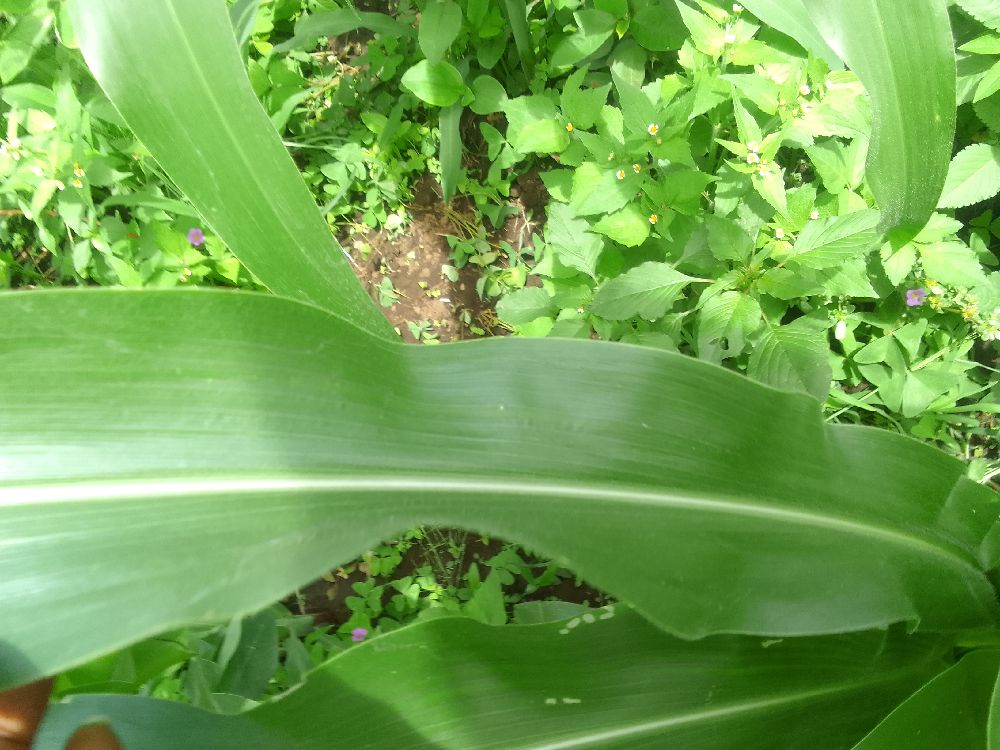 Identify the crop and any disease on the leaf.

maize, healthy
